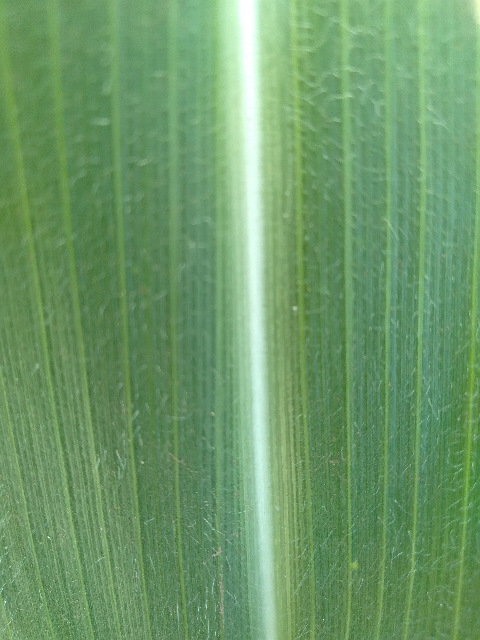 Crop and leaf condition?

maize, healthy
